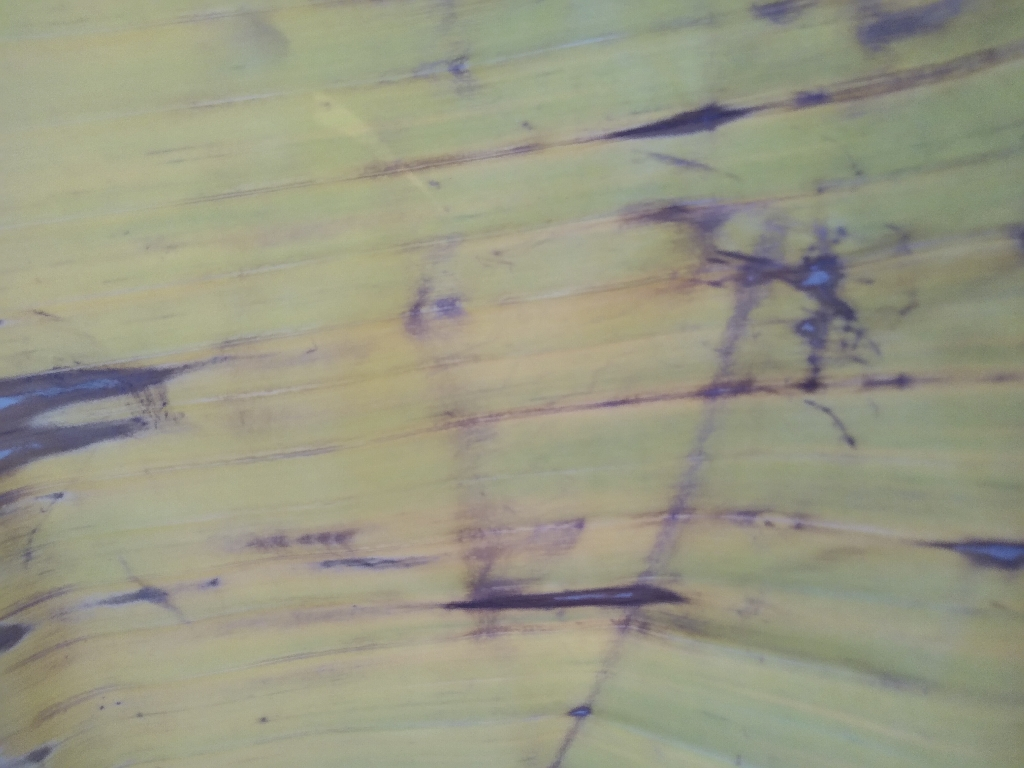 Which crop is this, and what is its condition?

banana, fusarium wilt race 1
